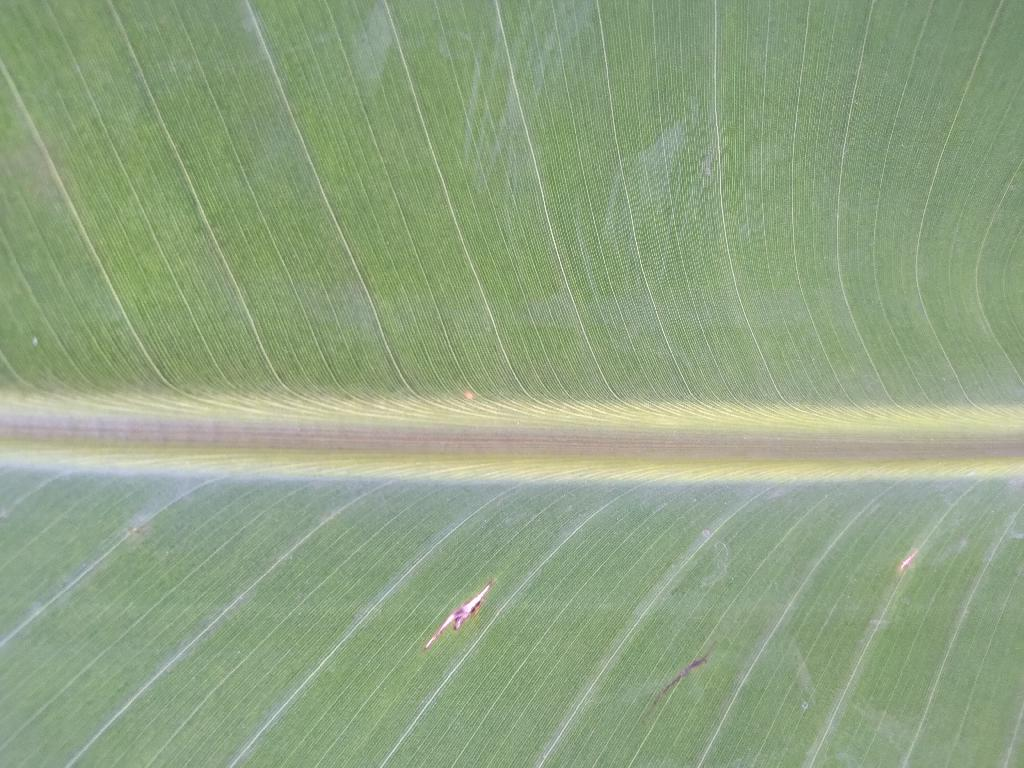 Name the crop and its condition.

banana, healthy
